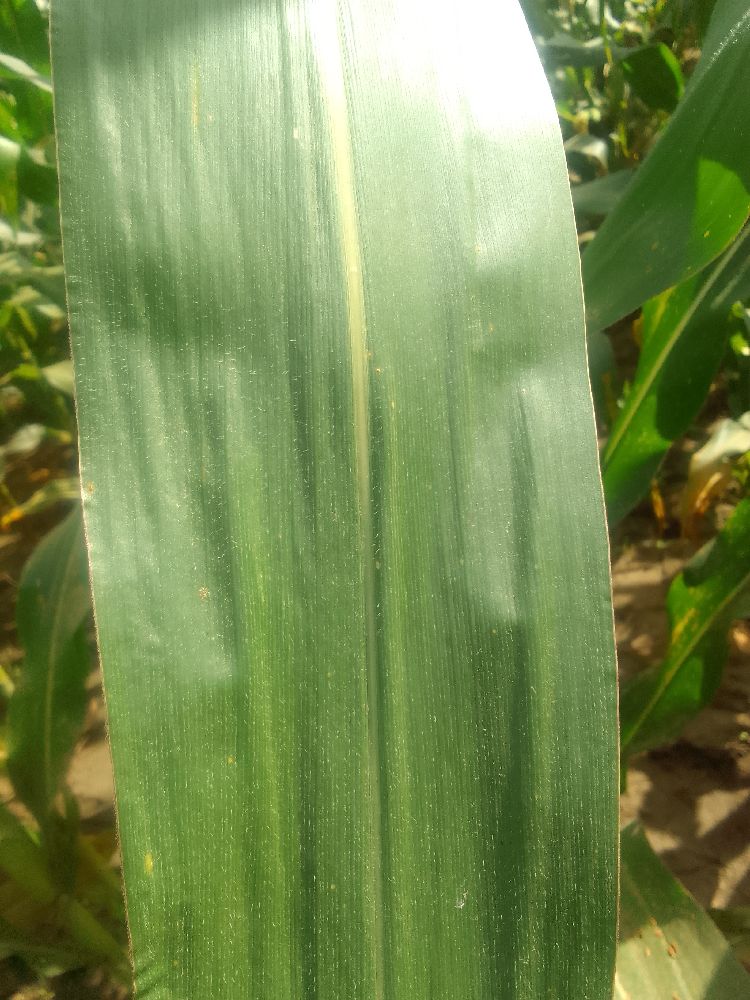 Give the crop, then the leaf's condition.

maize, healthy
